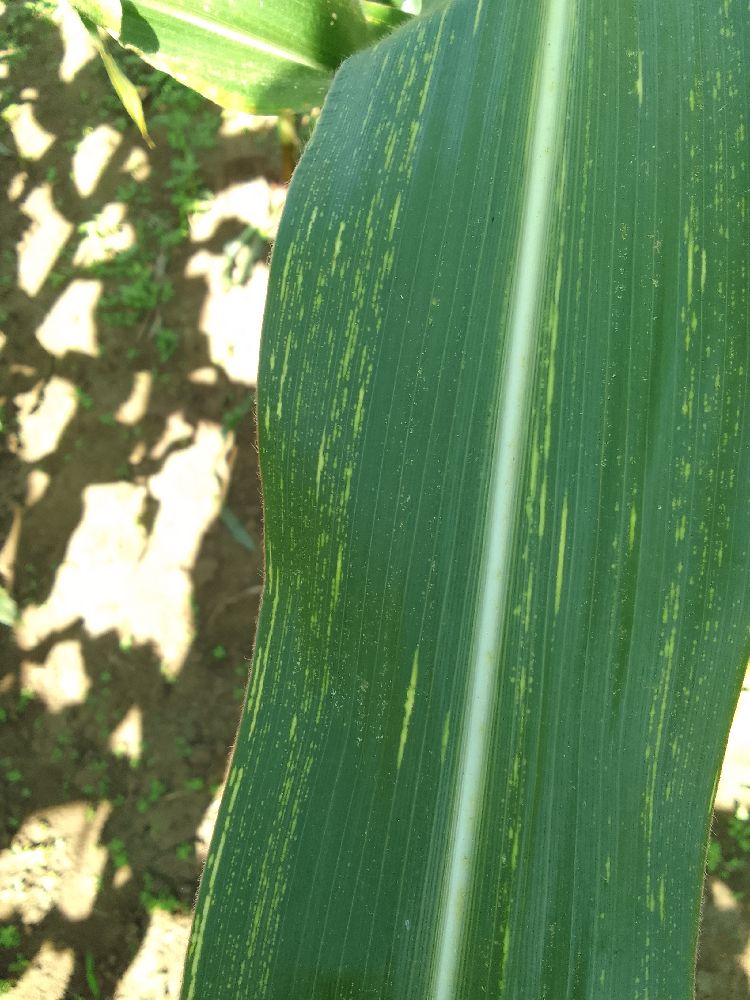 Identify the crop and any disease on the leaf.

maize, maize streak virus
